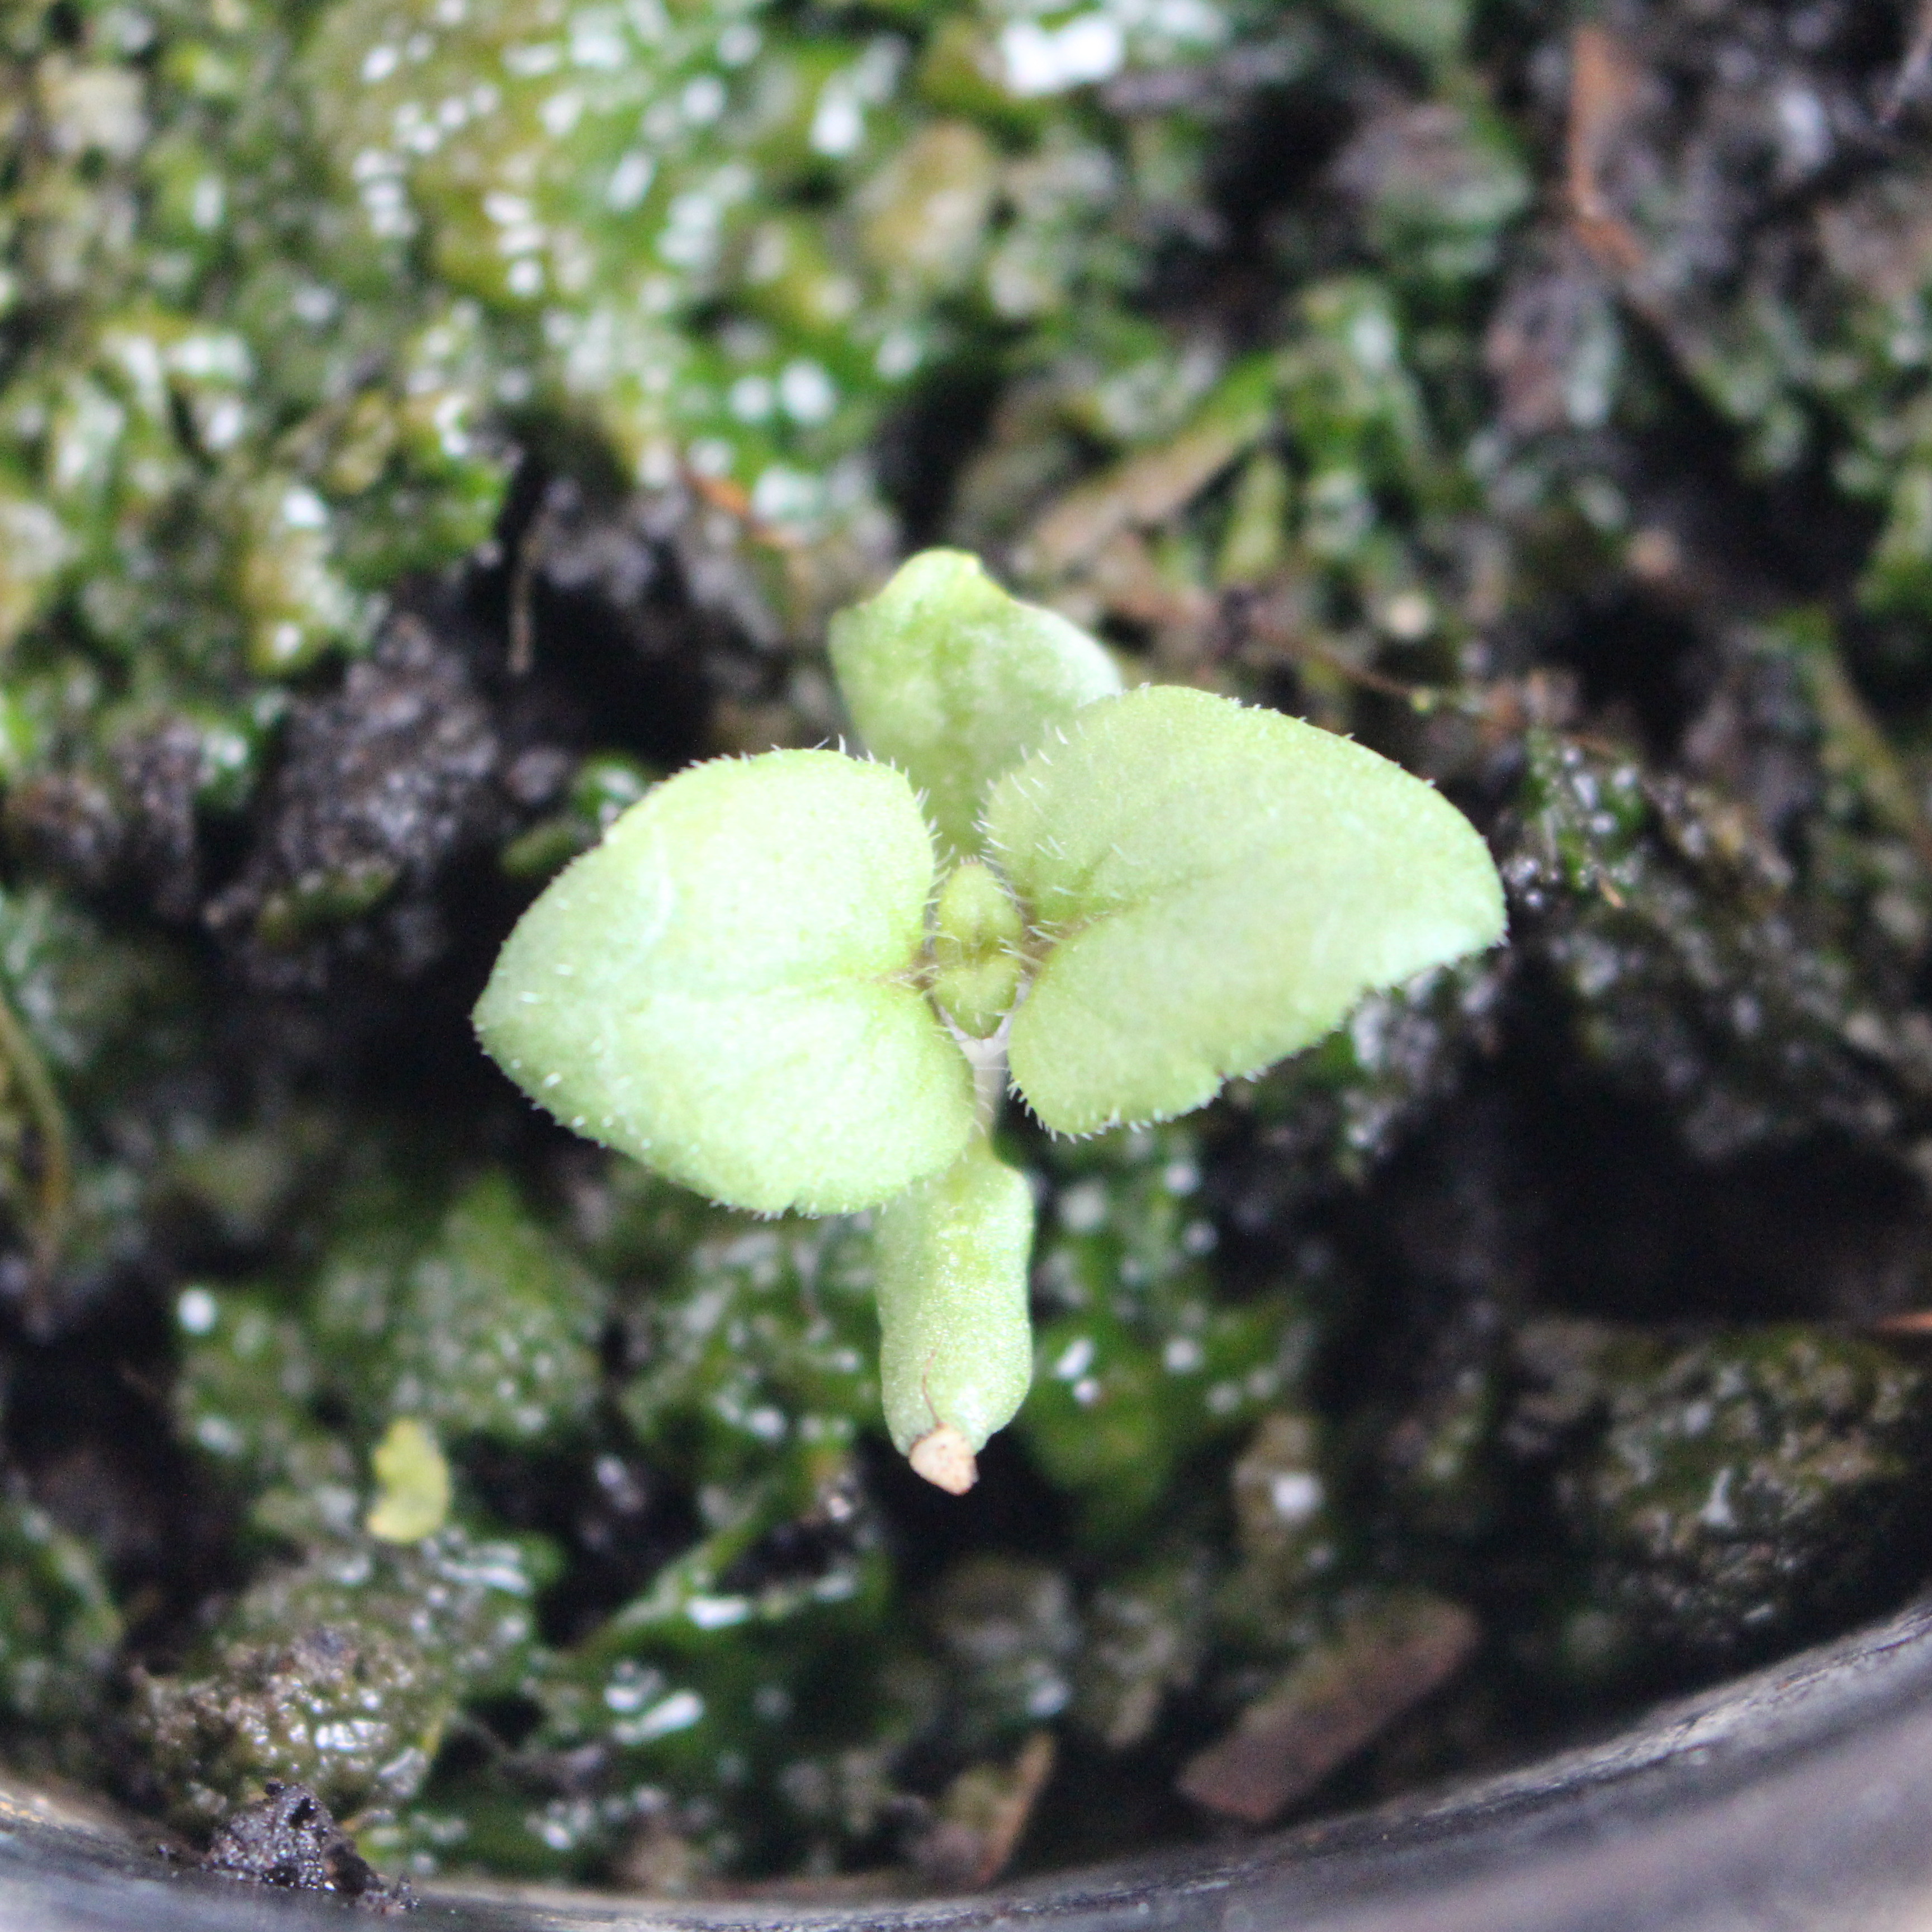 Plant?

Veronica persica
